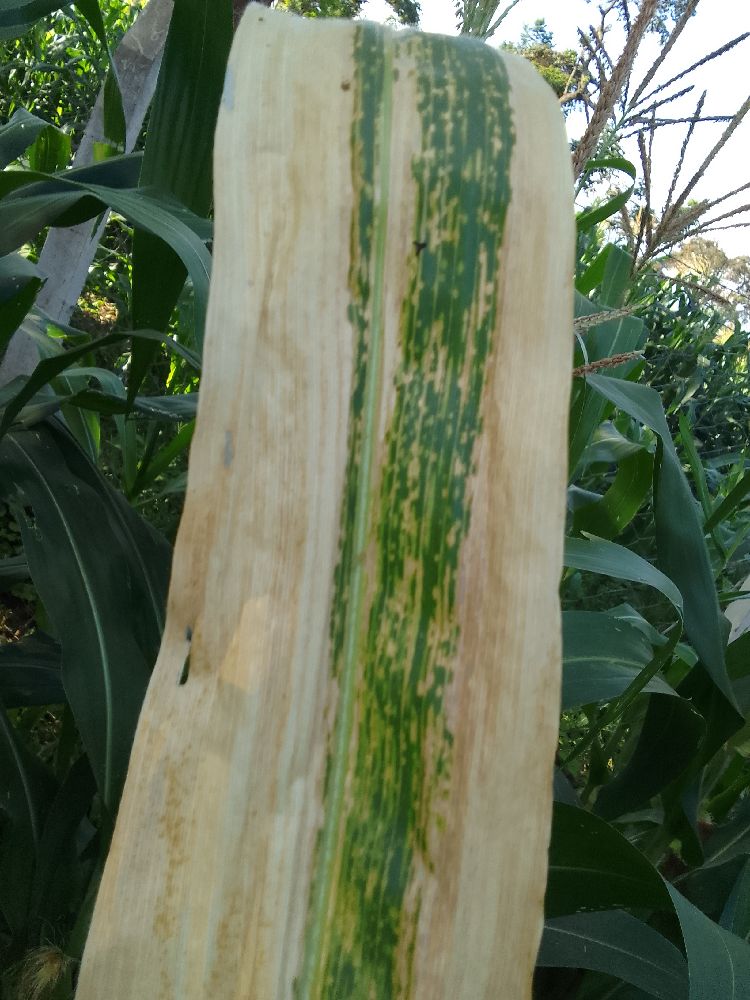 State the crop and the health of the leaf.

maize, maize lethal necrosis
